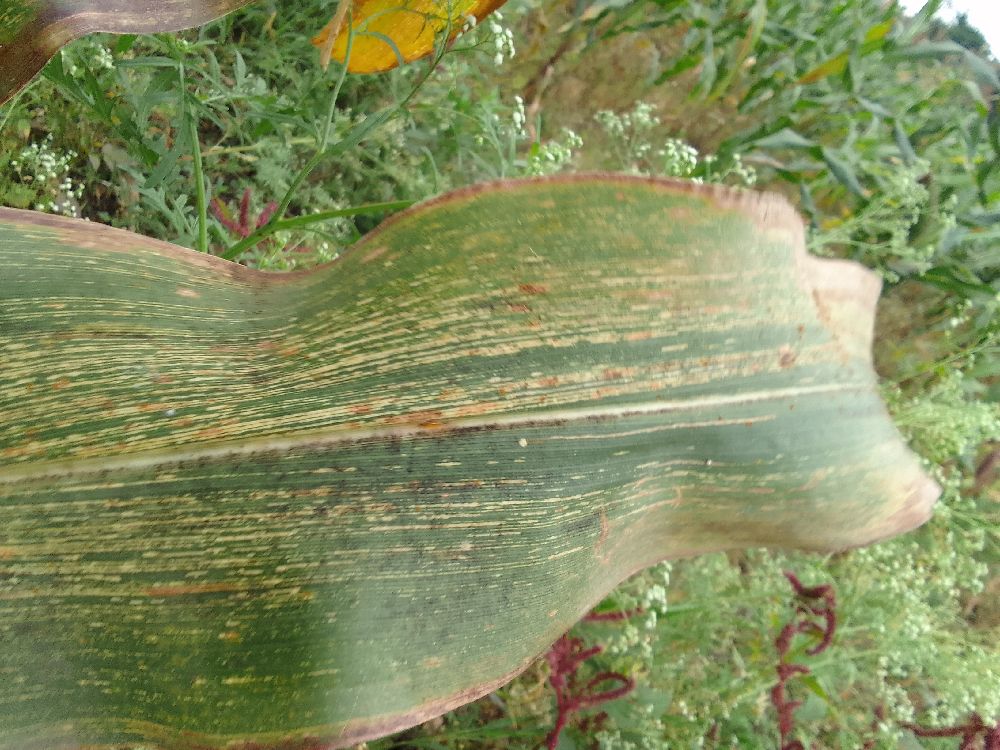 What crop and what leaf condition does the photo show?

maize, maize streak virus
